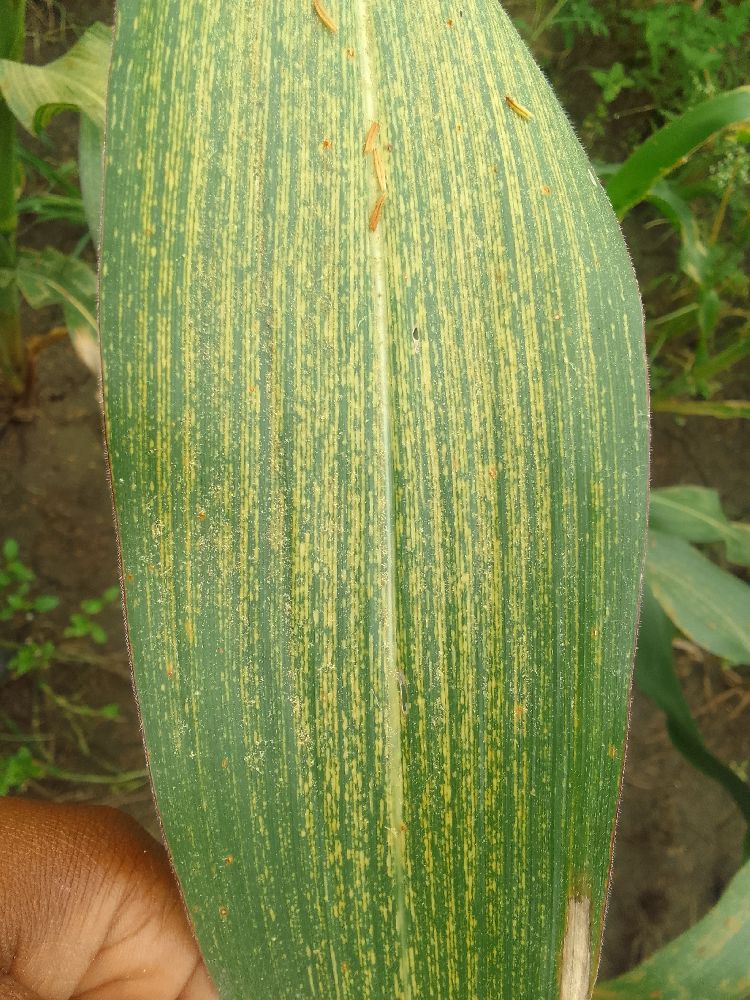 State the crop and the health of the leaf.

maize, maize streak virus
